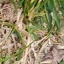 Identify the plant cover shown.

grass
